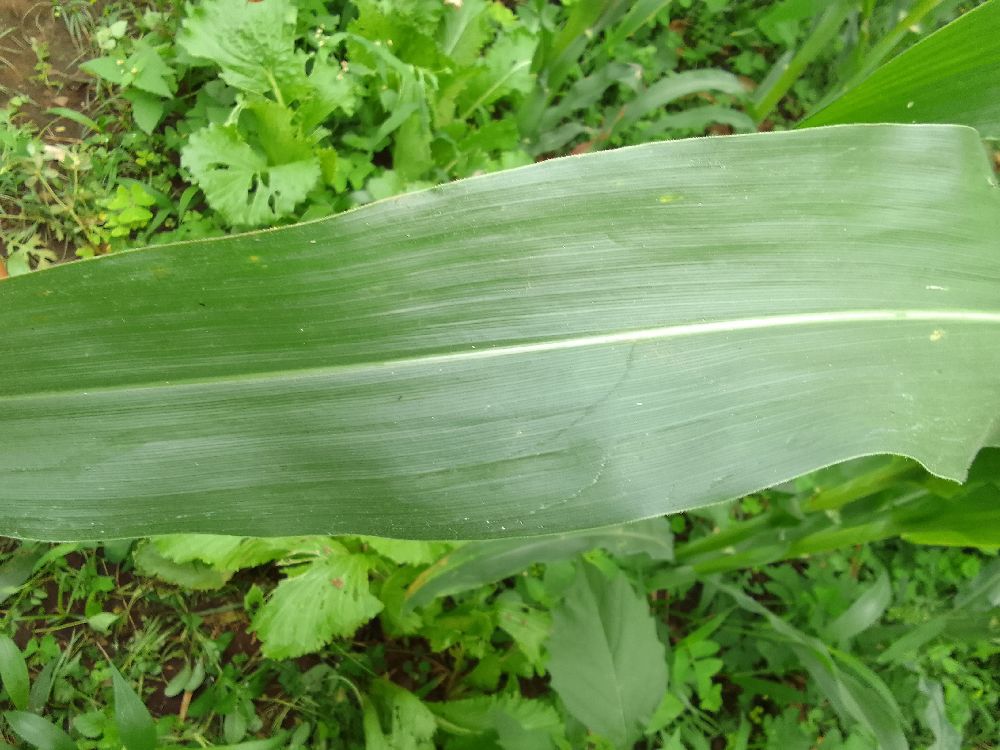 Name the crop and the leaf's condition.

maize, healthy
